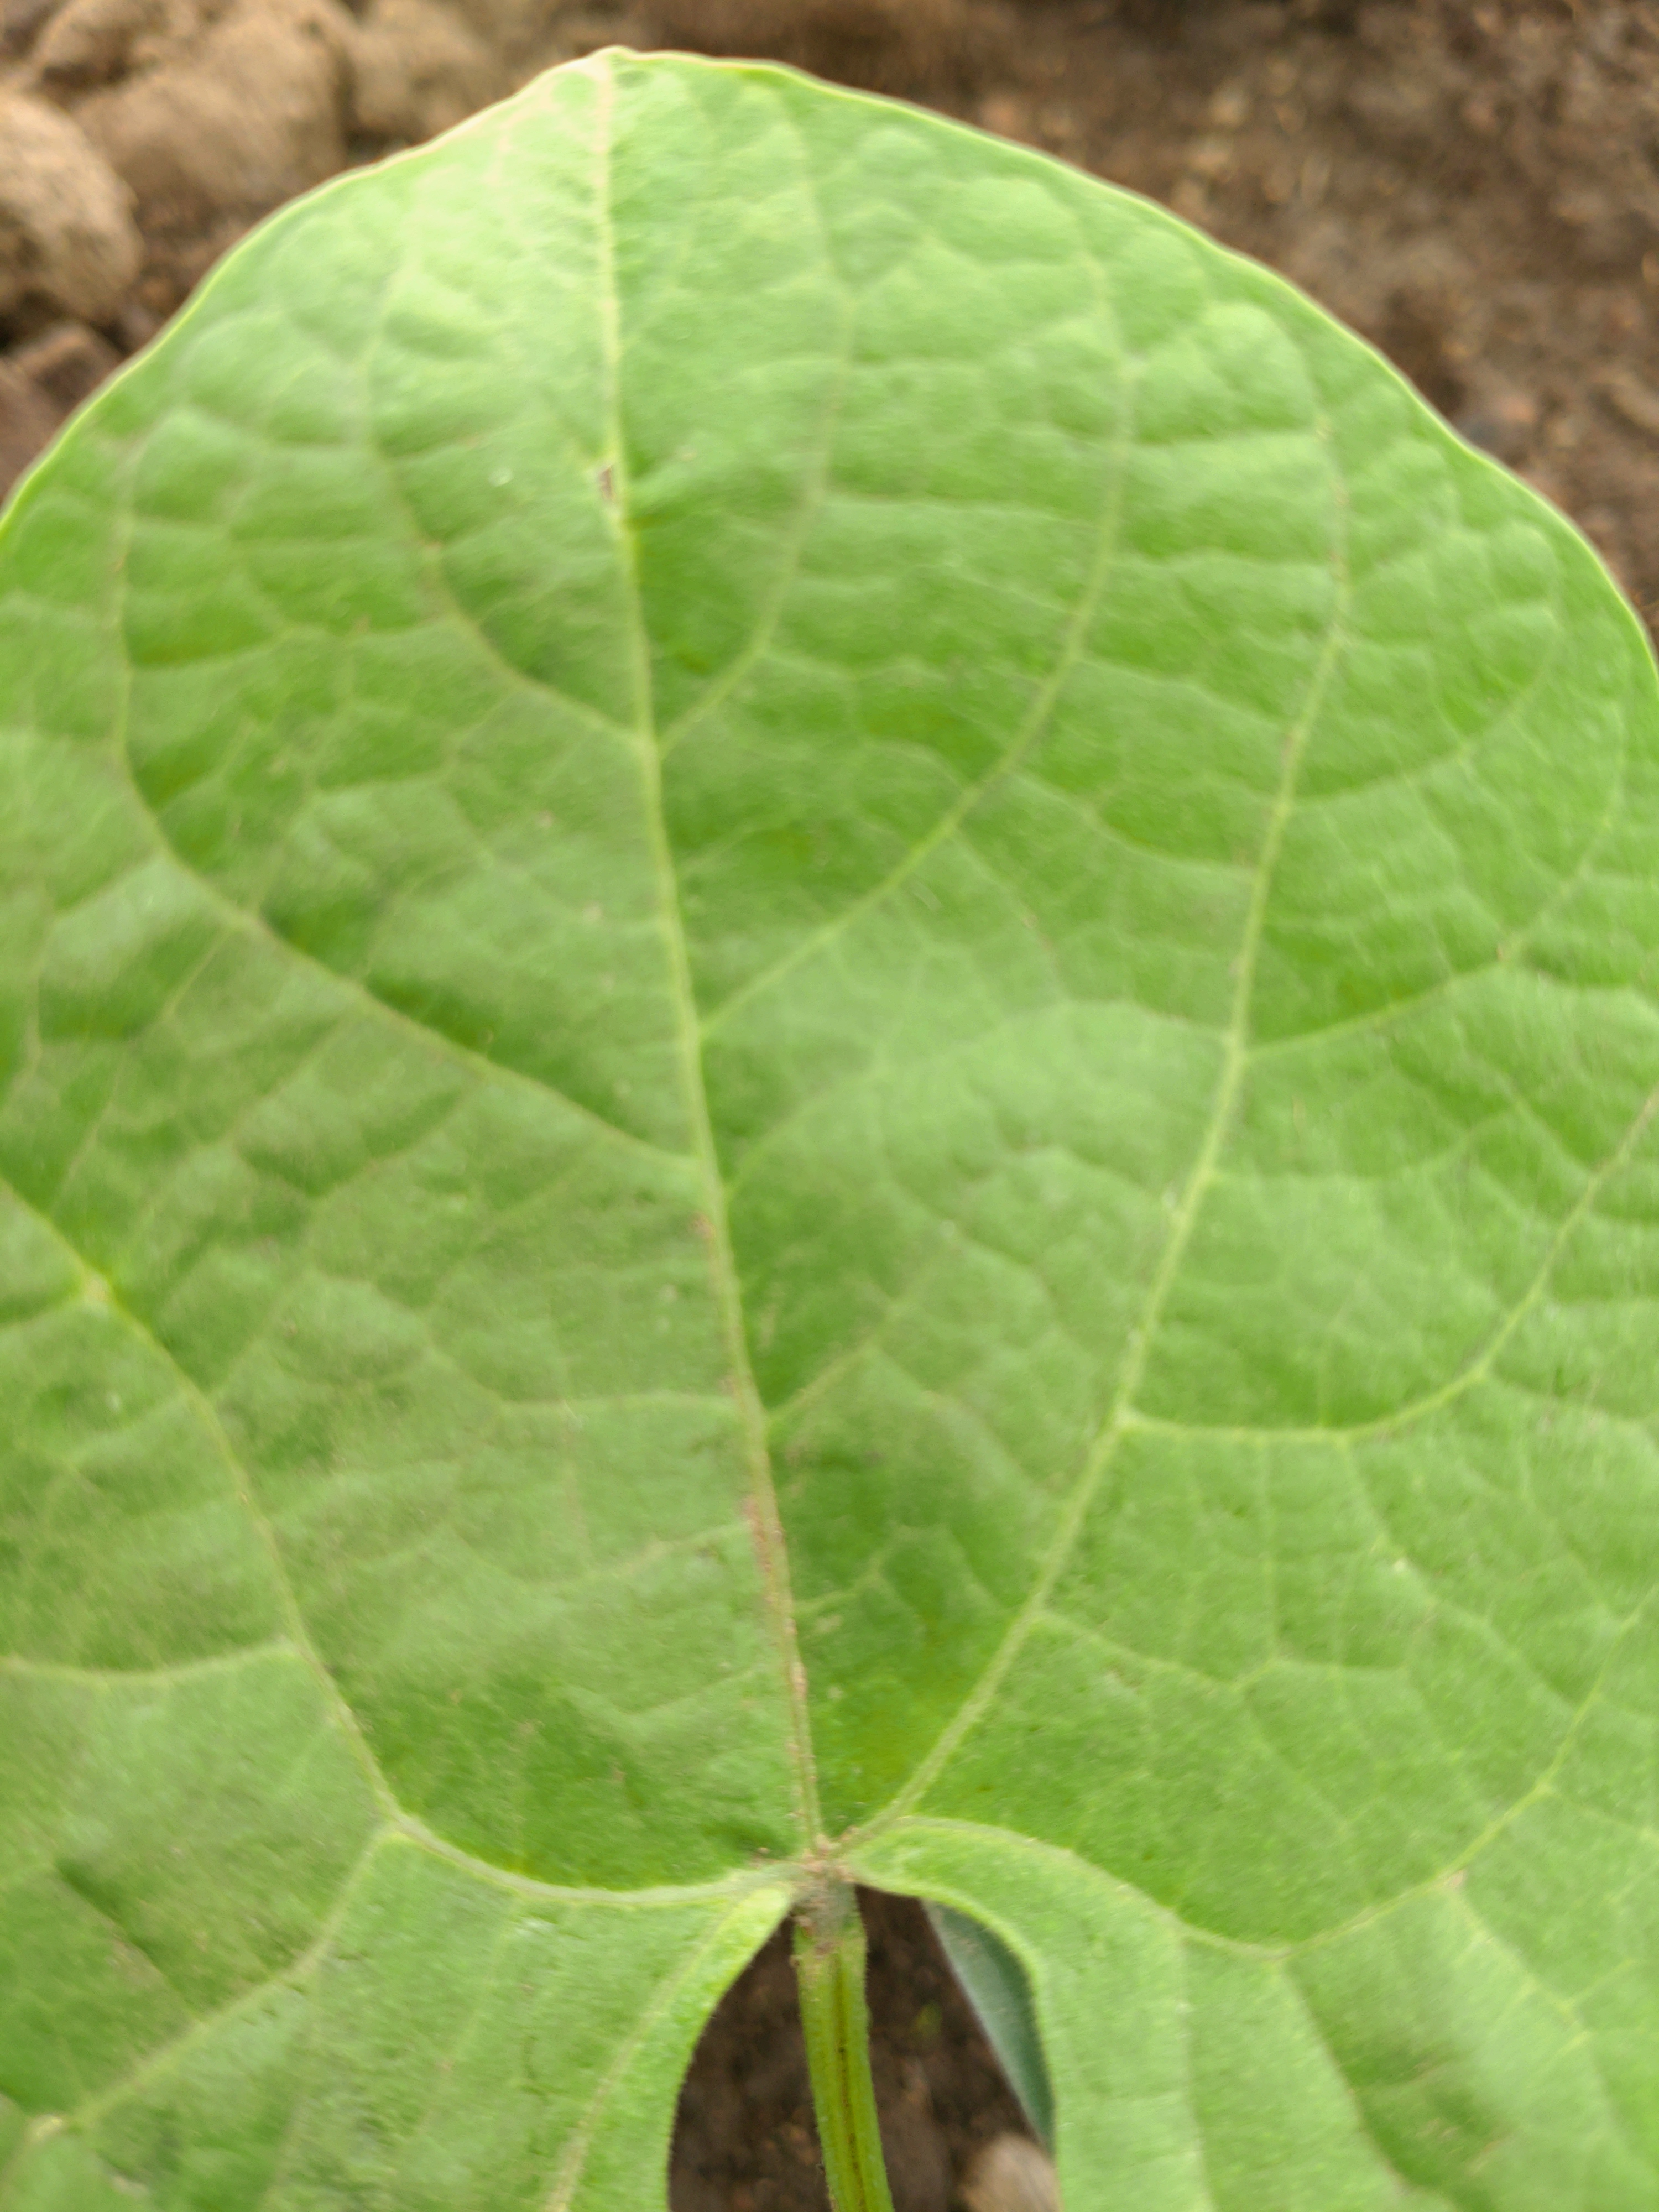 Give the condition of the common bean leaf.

healthy
